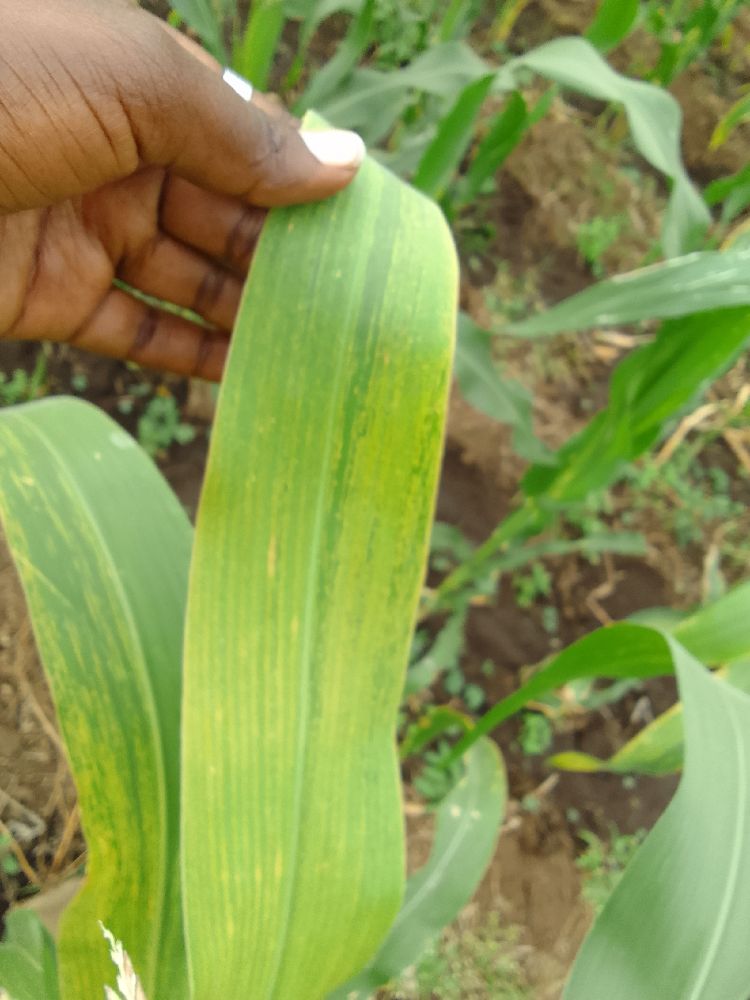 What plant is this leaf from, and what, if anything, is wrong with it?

maize, maize lethal necrosis
